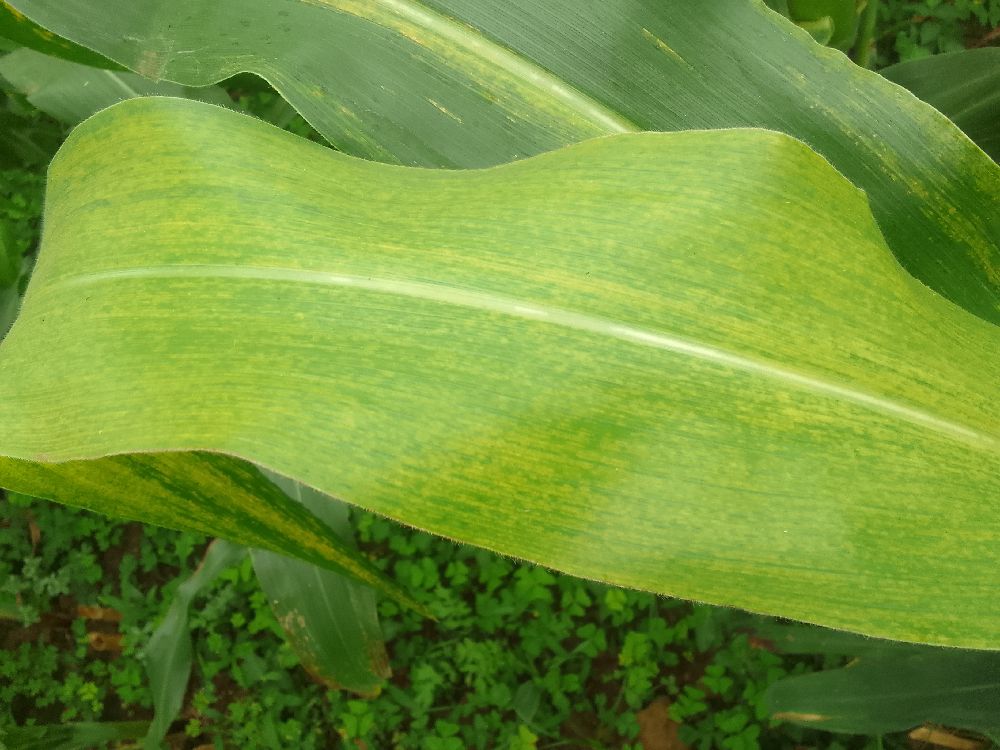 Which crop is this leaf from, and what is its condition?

maize, maize lethal necrosis
